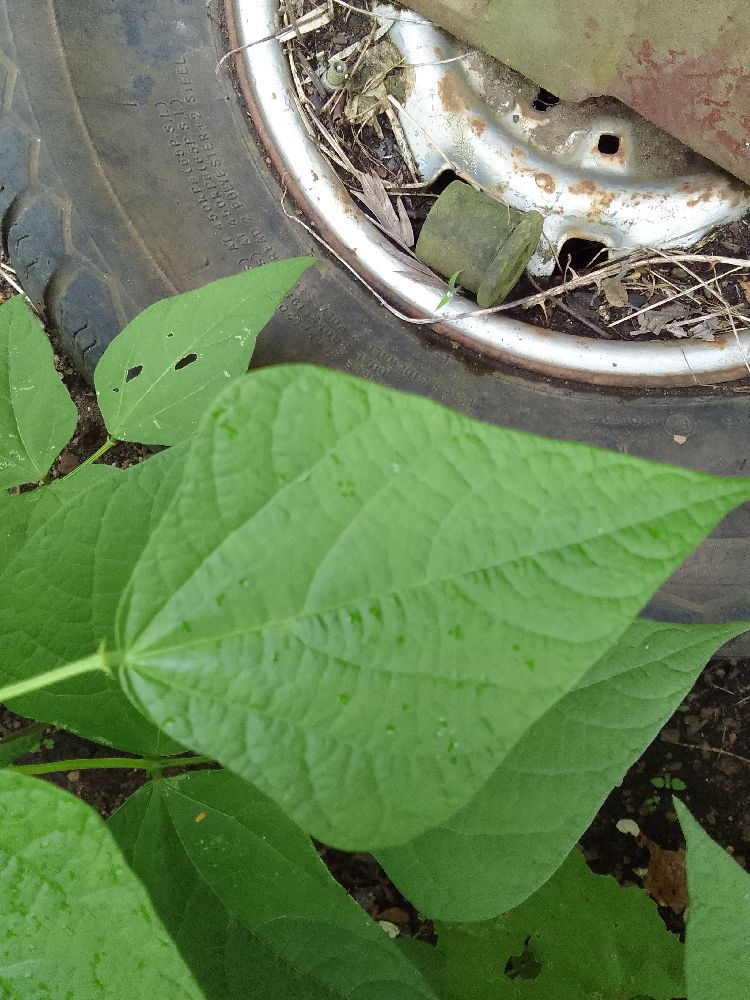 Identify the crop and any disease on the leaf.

common bean, healthy
